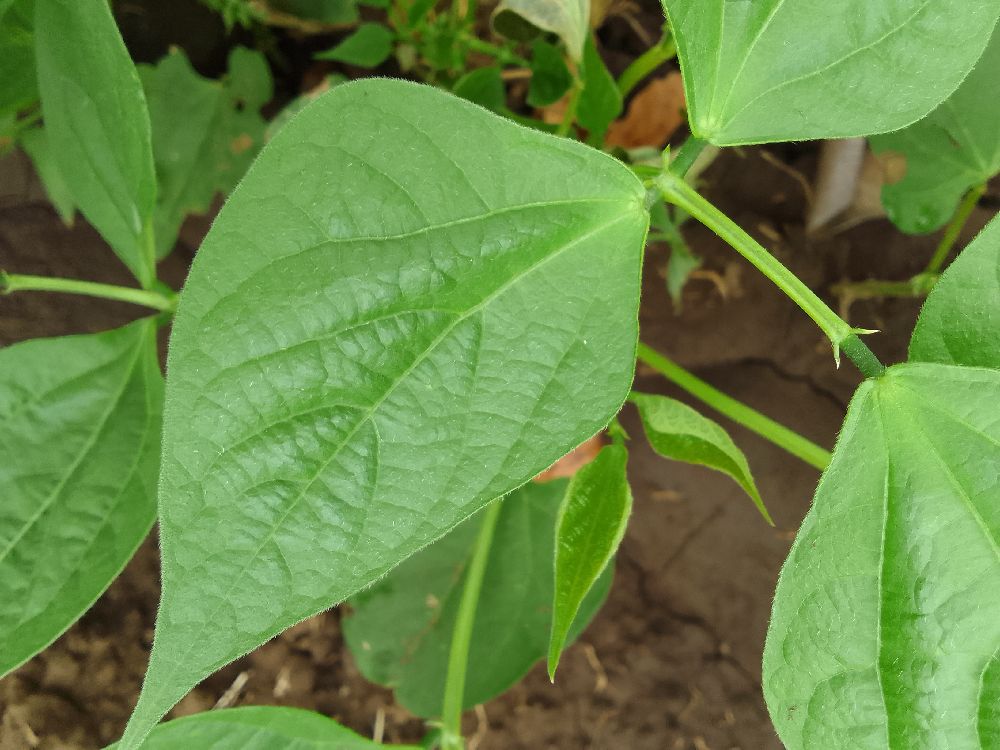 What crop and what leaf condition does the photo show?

common bean, healthy
